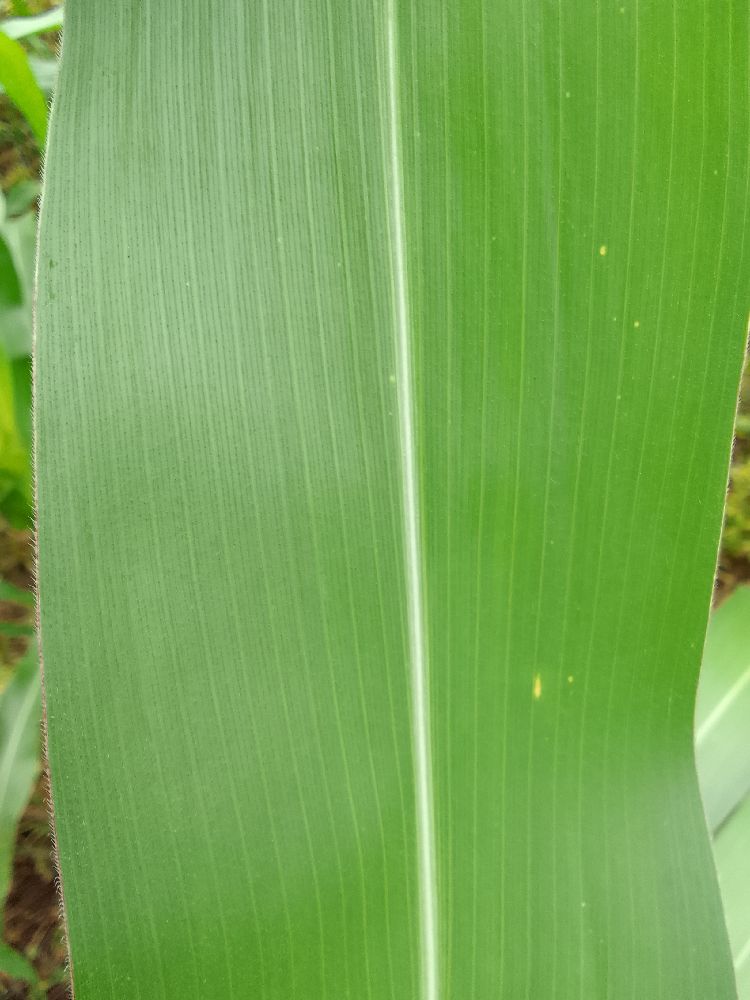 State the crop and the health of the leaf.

maize, healthy
